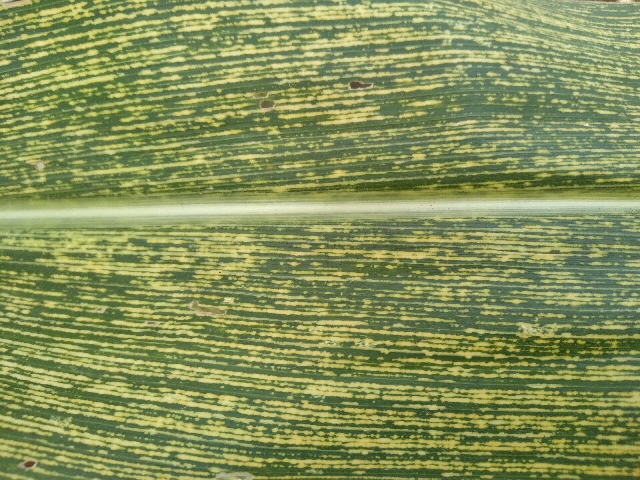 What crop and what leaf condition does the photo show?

maize, maize streak virus
